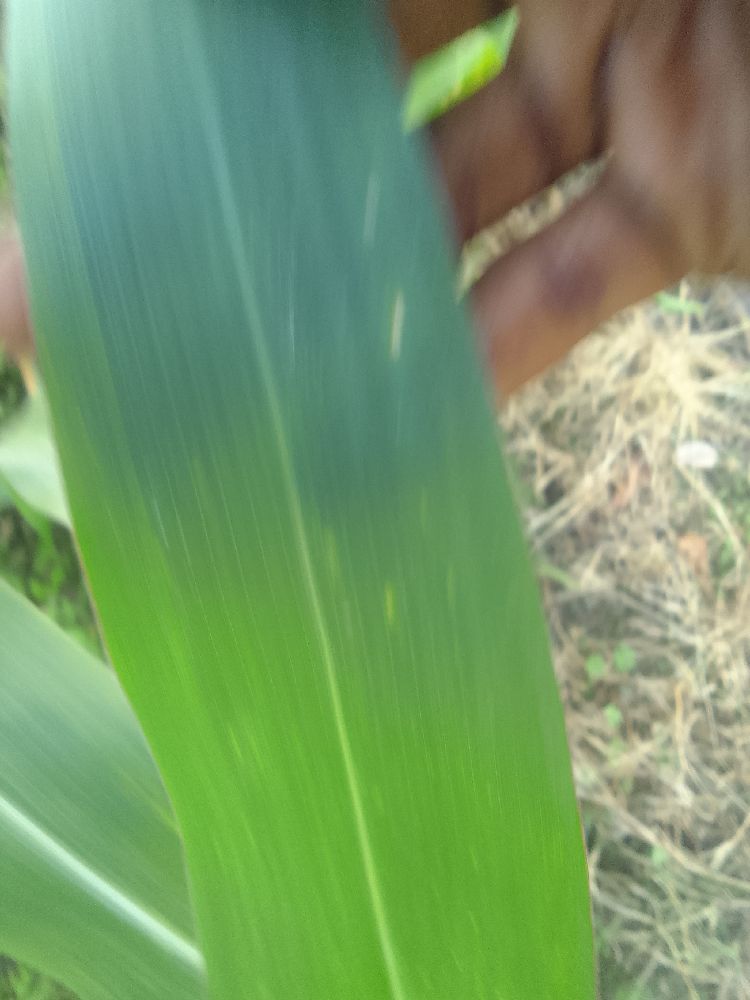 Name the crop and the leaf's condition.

maize, healthy
